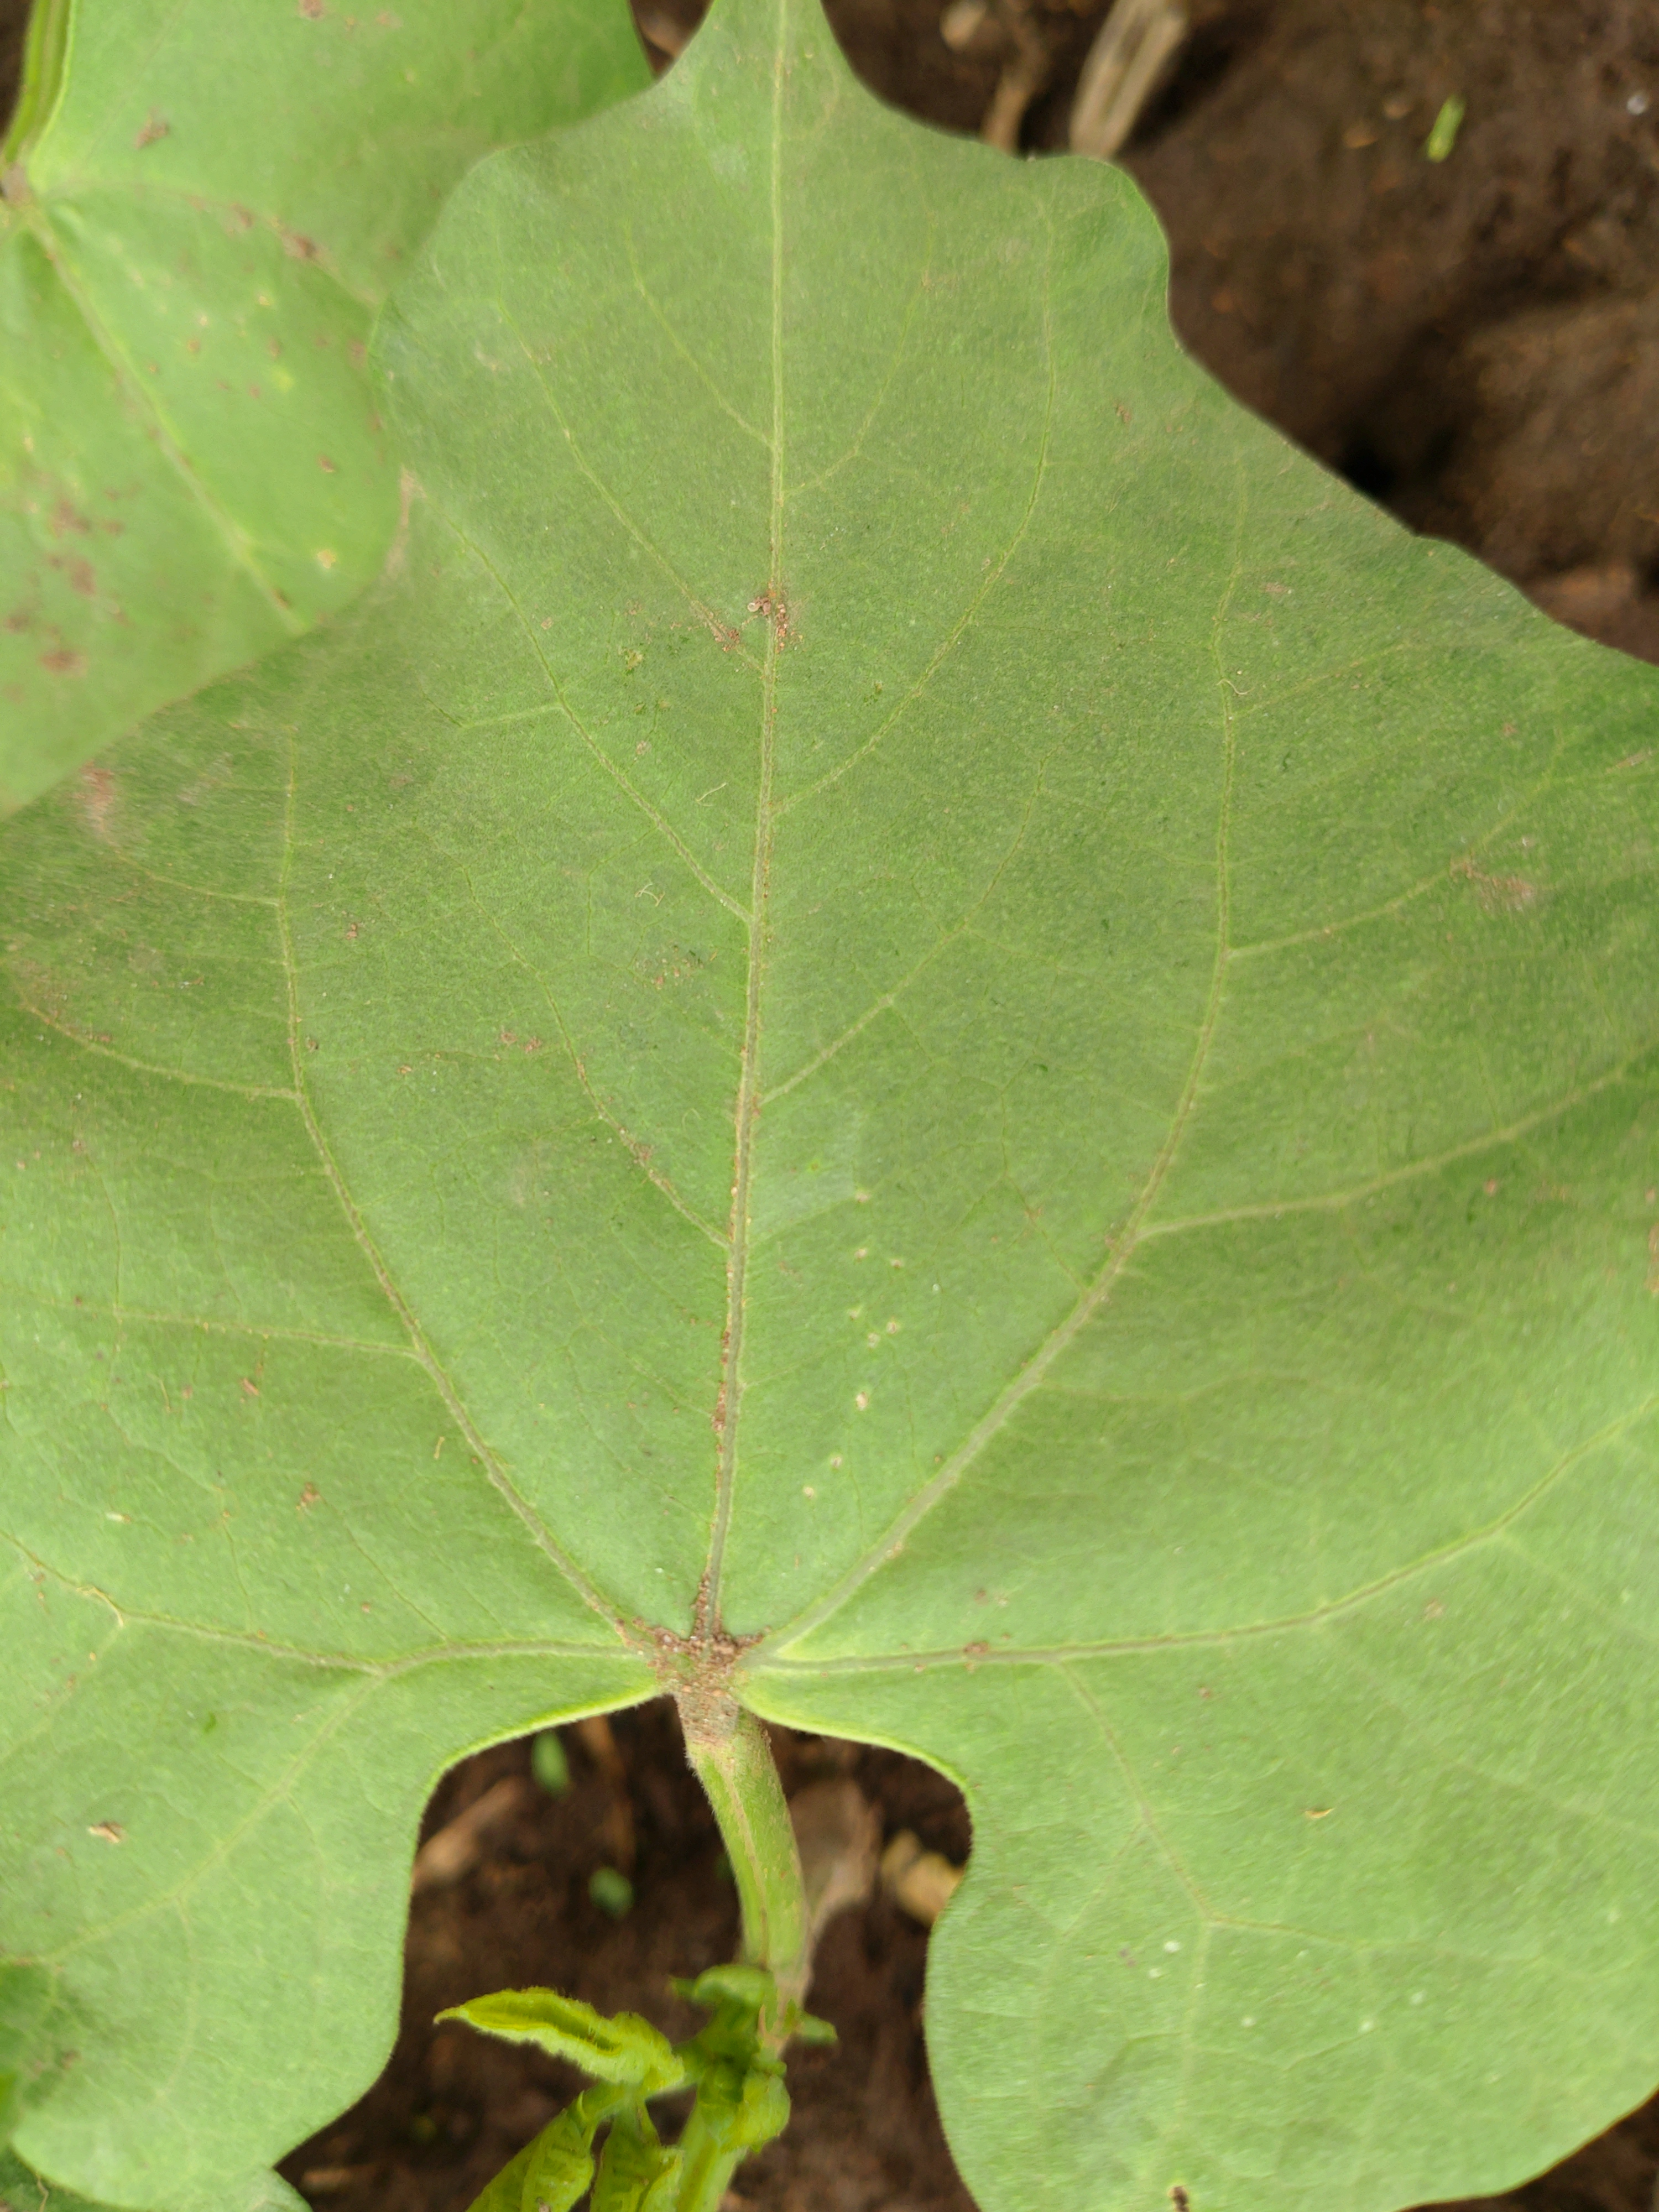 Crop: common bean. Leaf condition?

healthy
